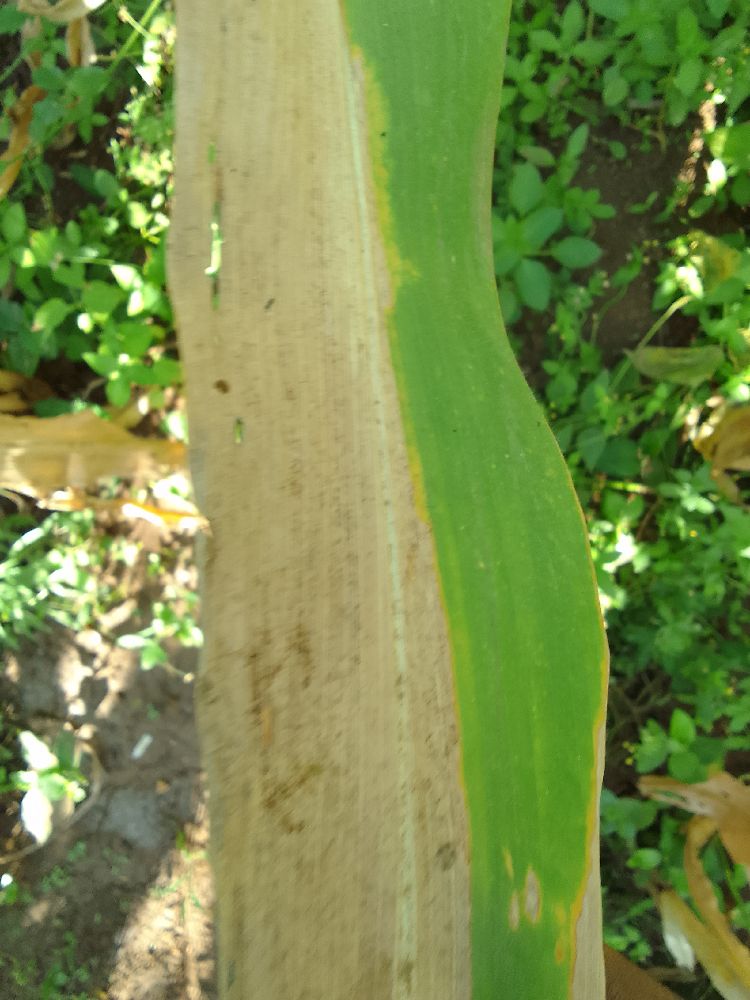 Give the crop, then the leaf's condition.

maize, maize lethal necrosis
